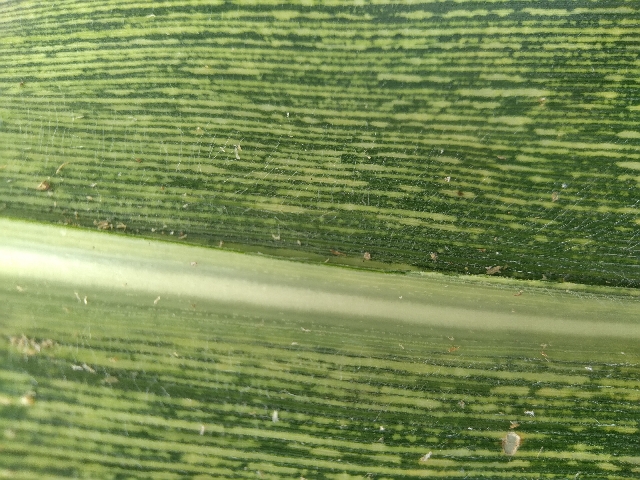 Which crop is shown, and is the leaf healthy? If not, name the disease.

maize, maize streak virus
